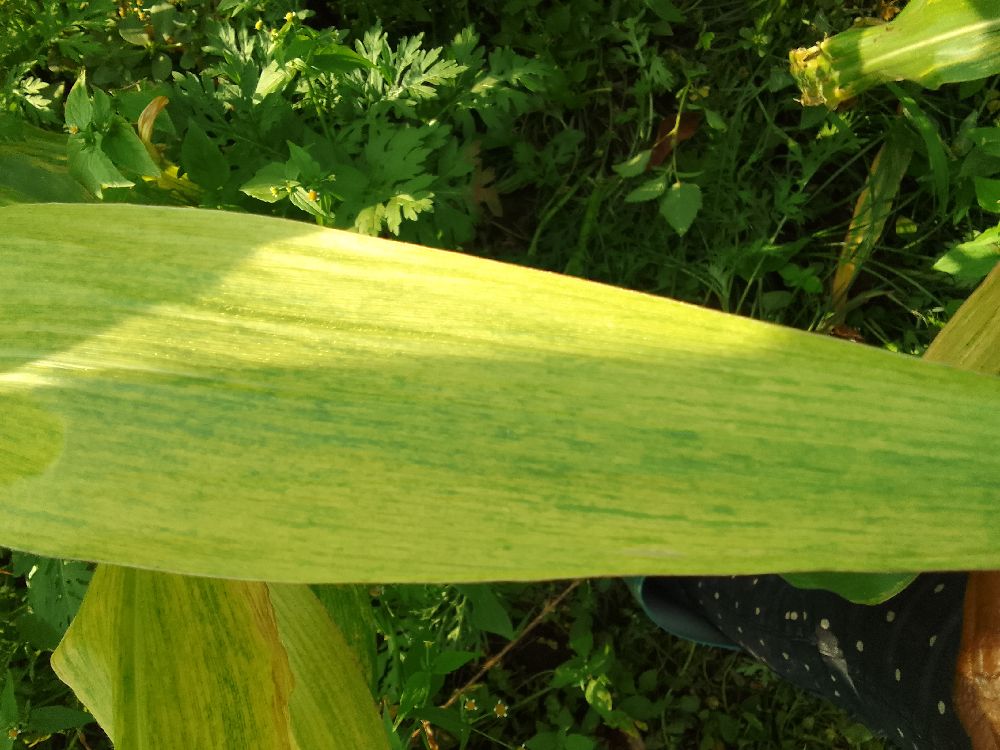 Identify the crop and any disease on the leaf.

maize, maize lethal necrosis
